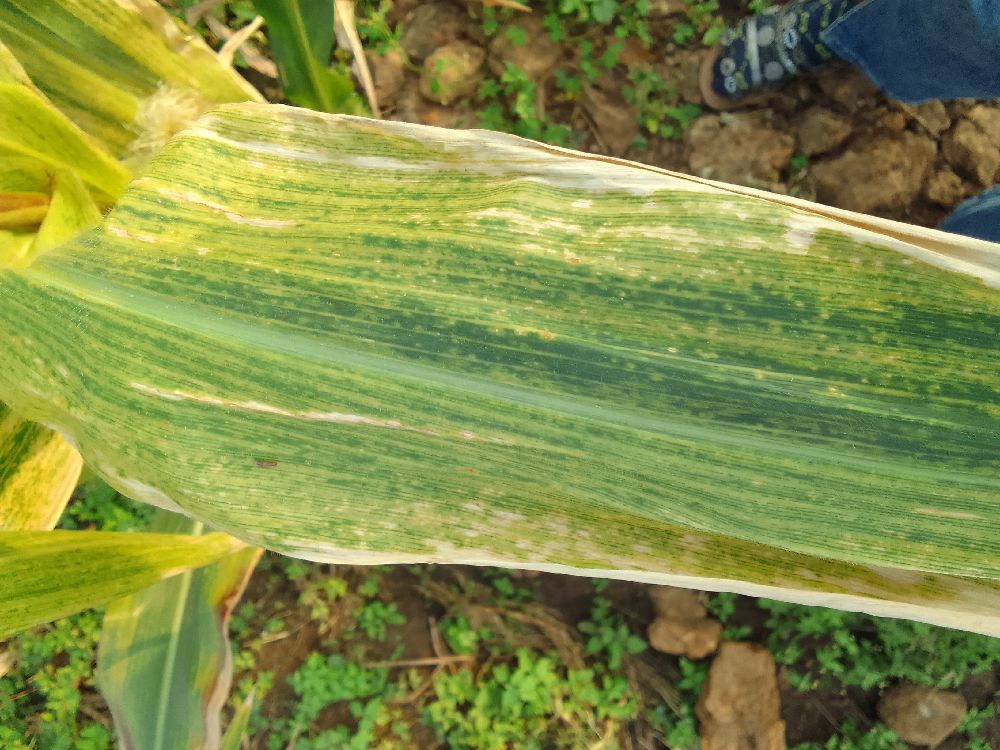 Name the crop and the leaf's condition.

maize, maize lethal necrosis
